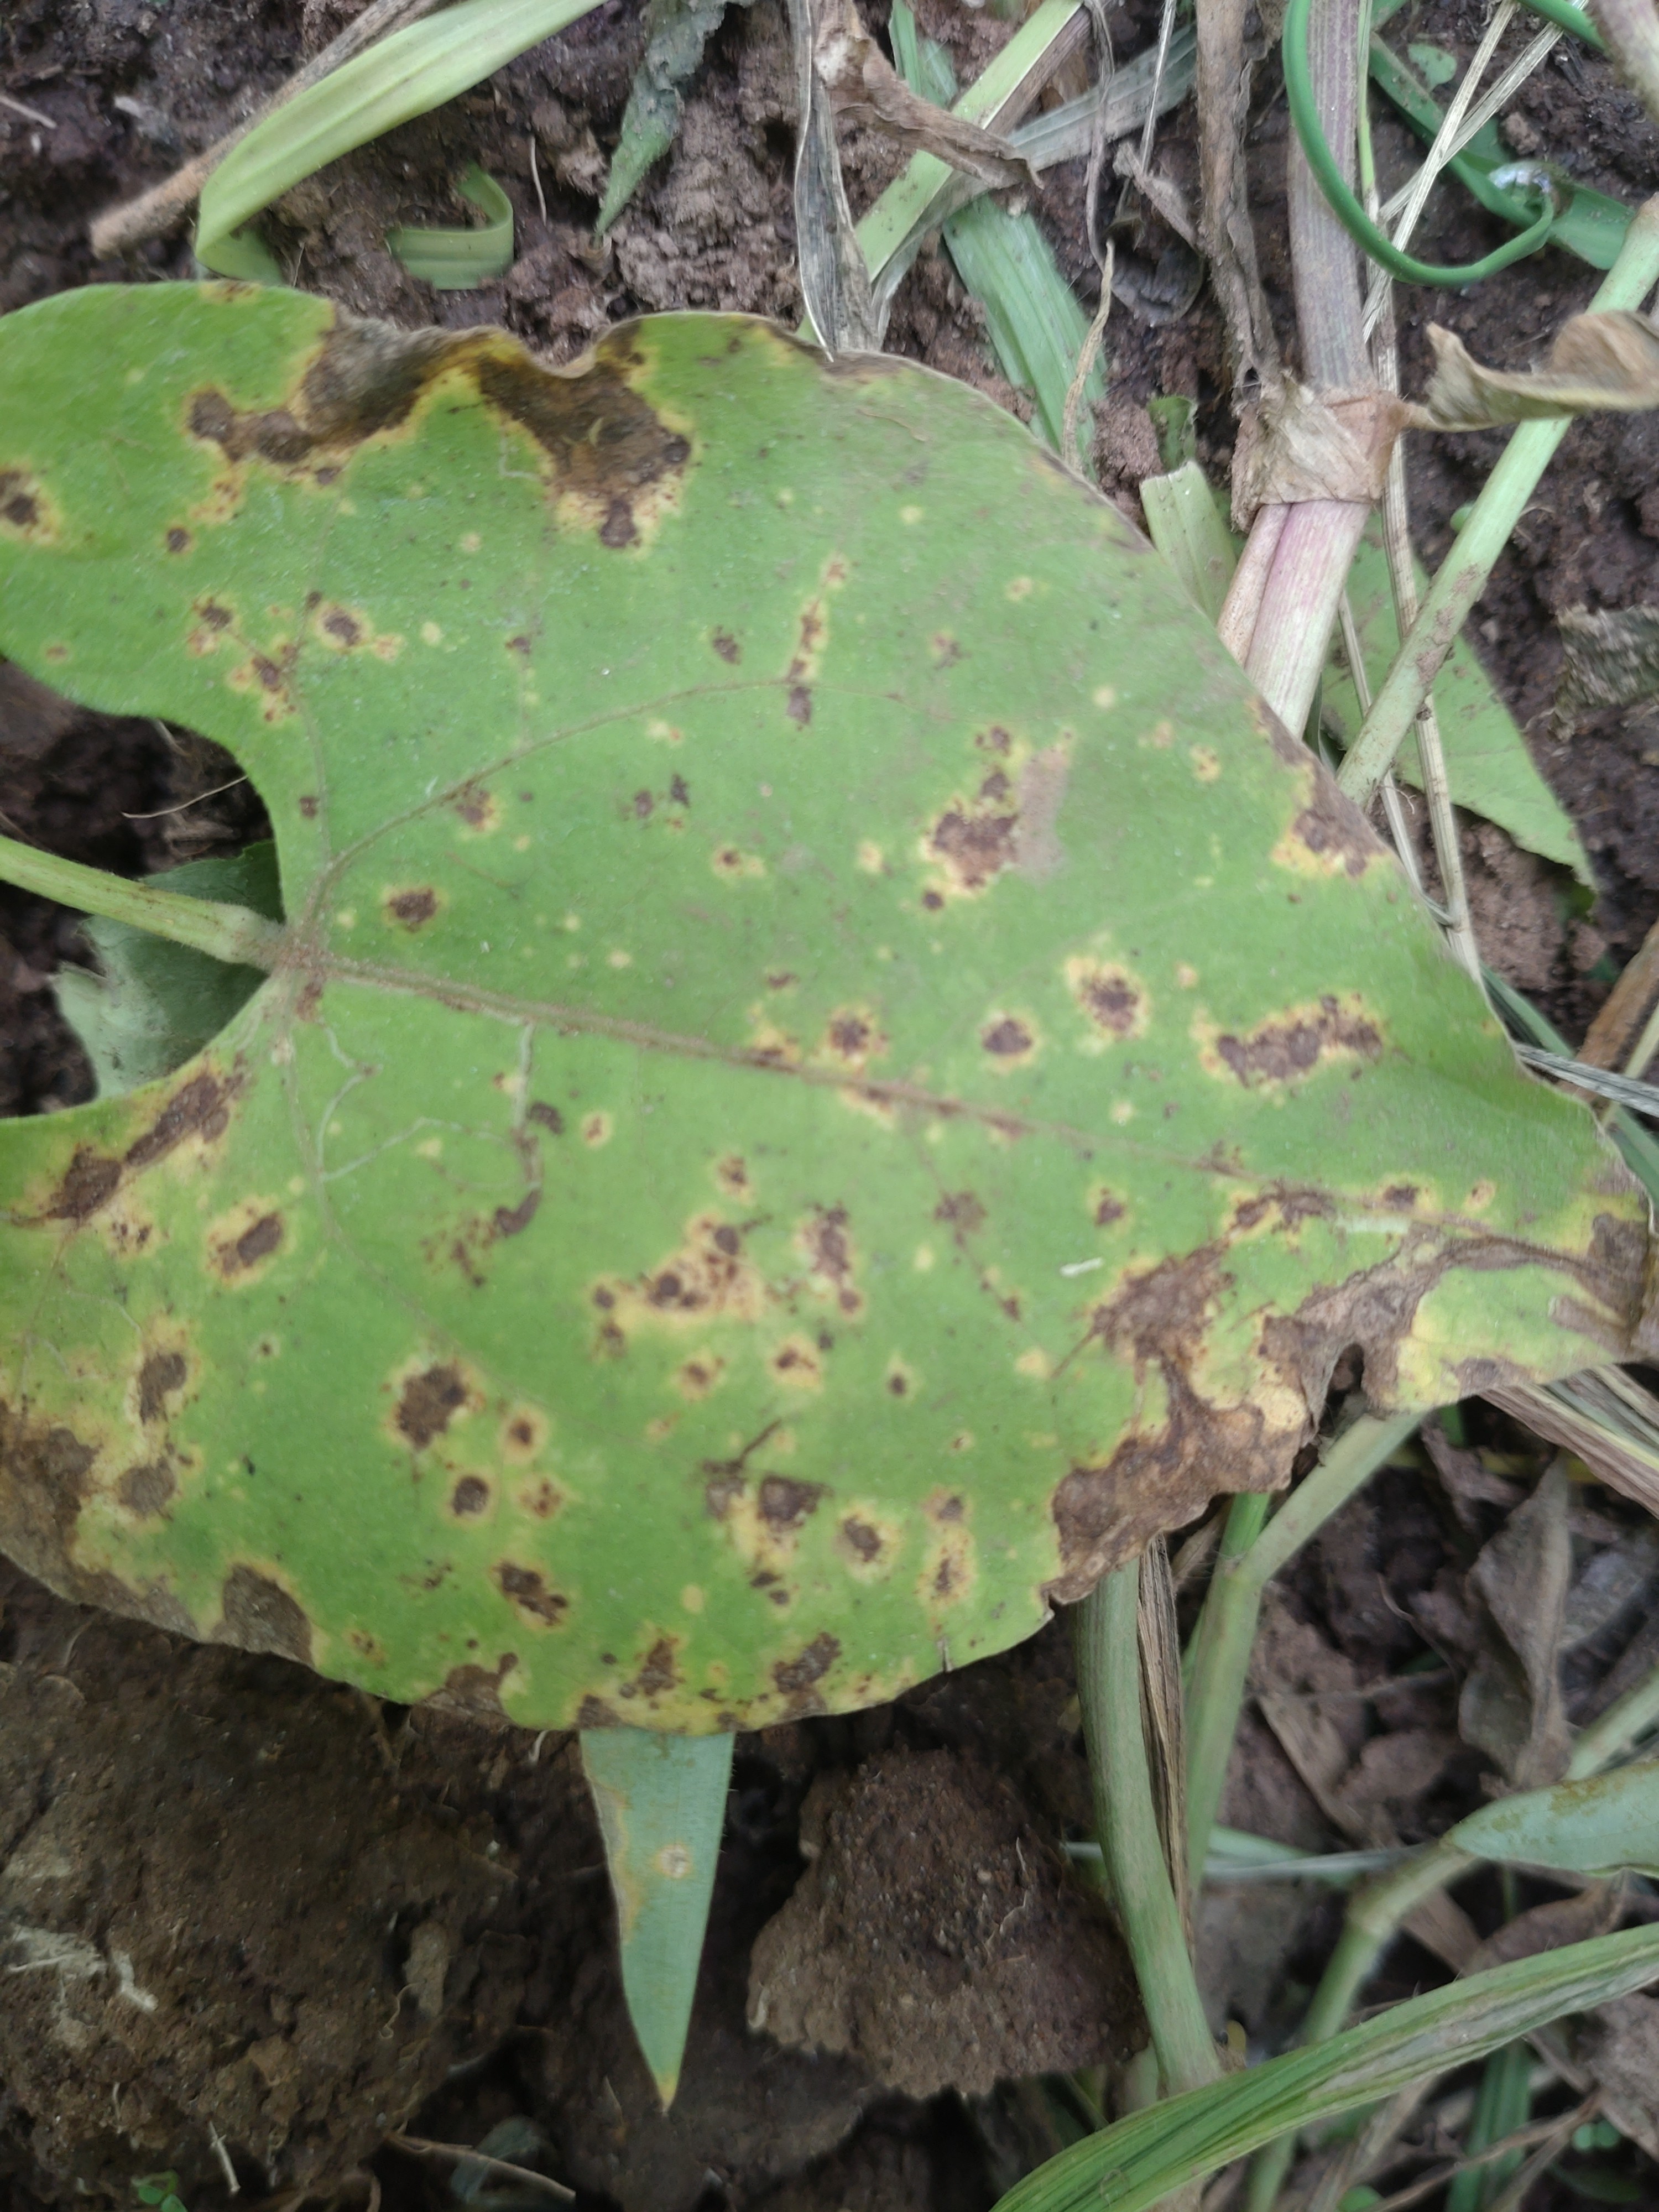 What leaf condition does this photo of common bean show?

rust
